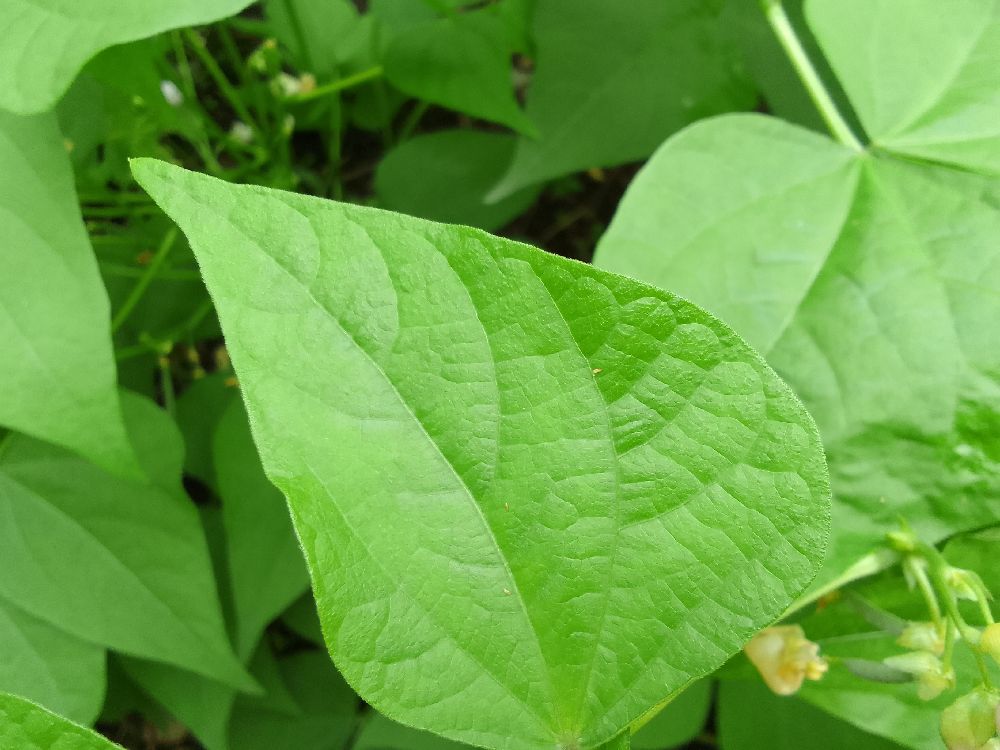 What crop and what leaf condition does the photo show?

common bean, healthy
